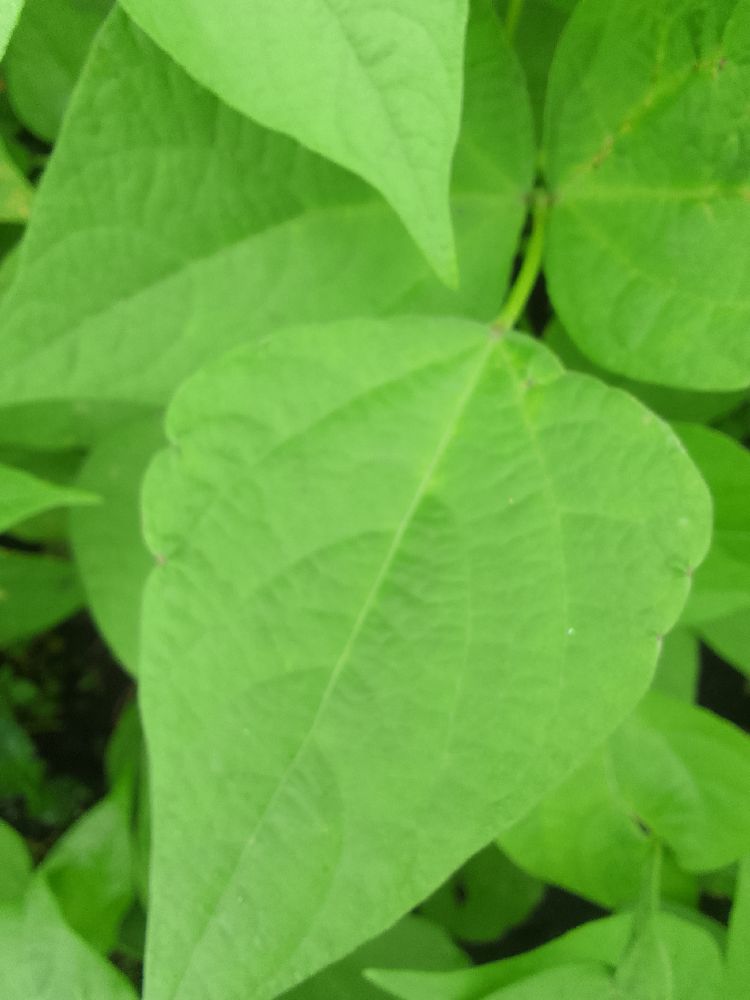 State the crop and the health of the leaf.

common bean, healthy
